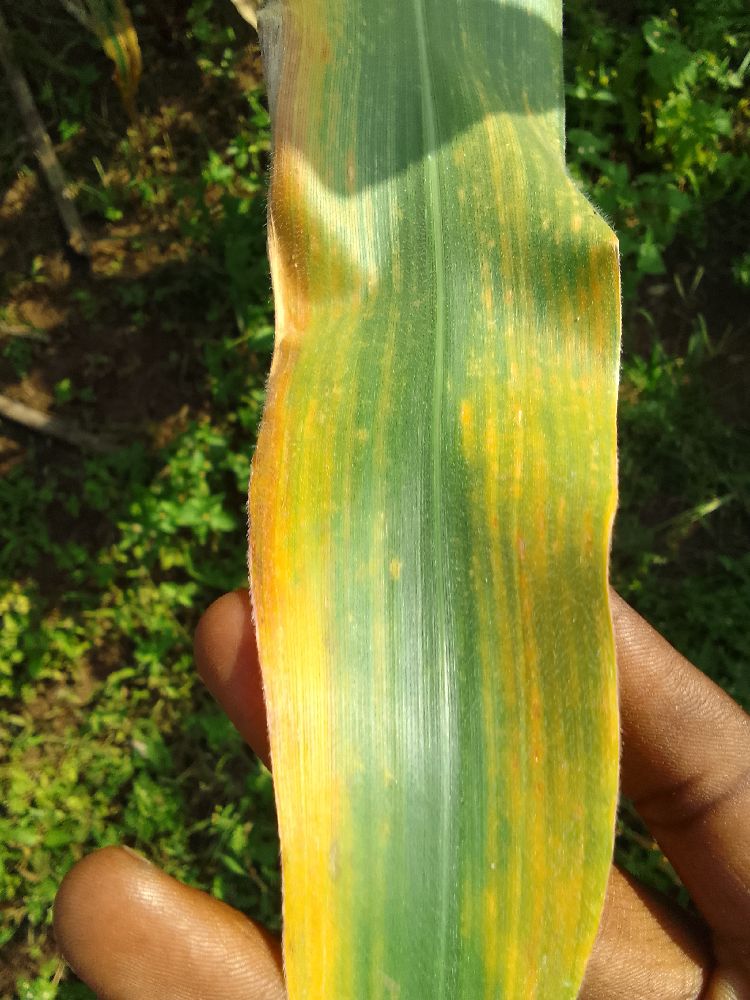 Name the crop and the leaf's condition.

maize, maize lethal necrosis
